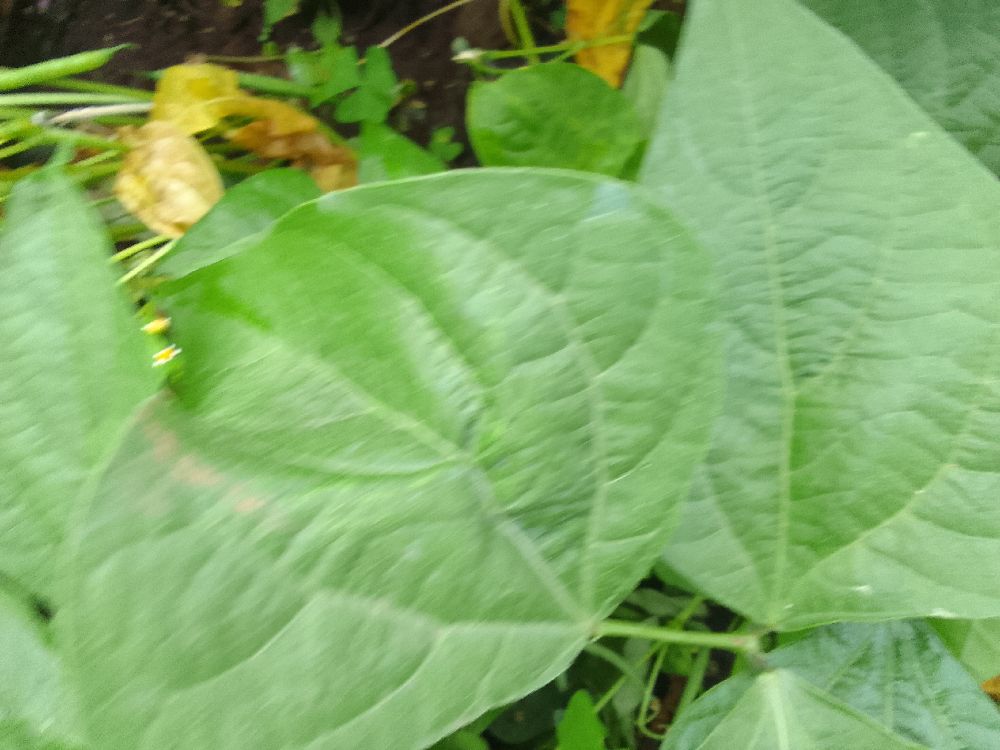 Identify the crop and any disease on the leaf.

common bean, healthy
